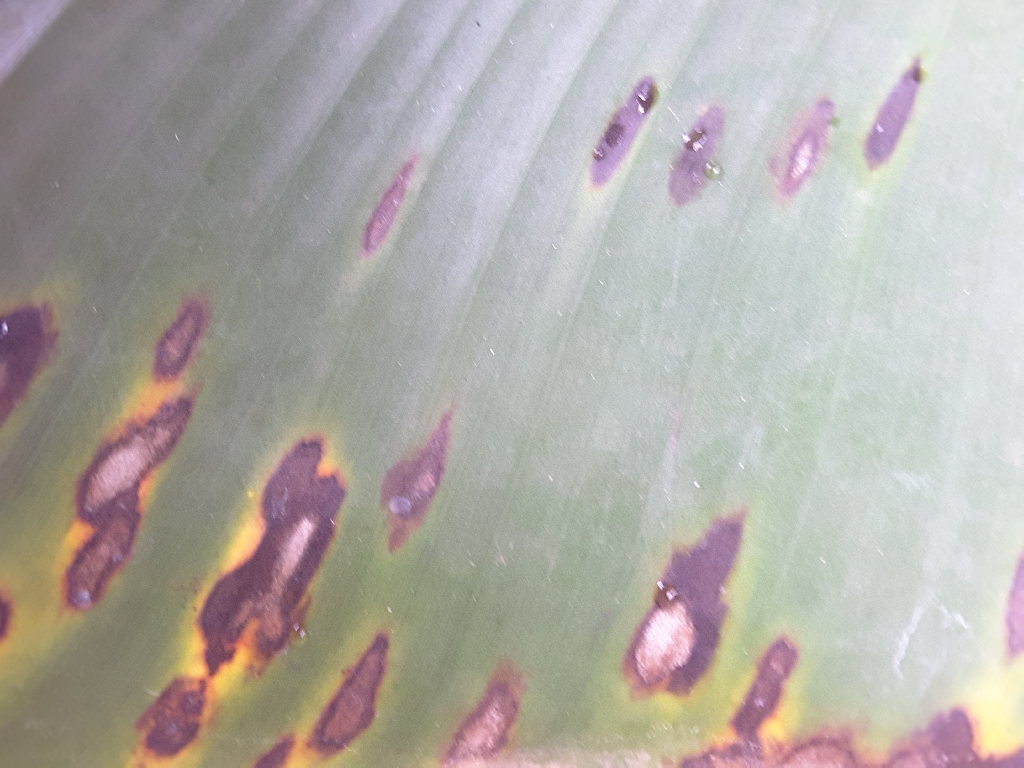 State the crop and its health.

banana, black sigatoka
